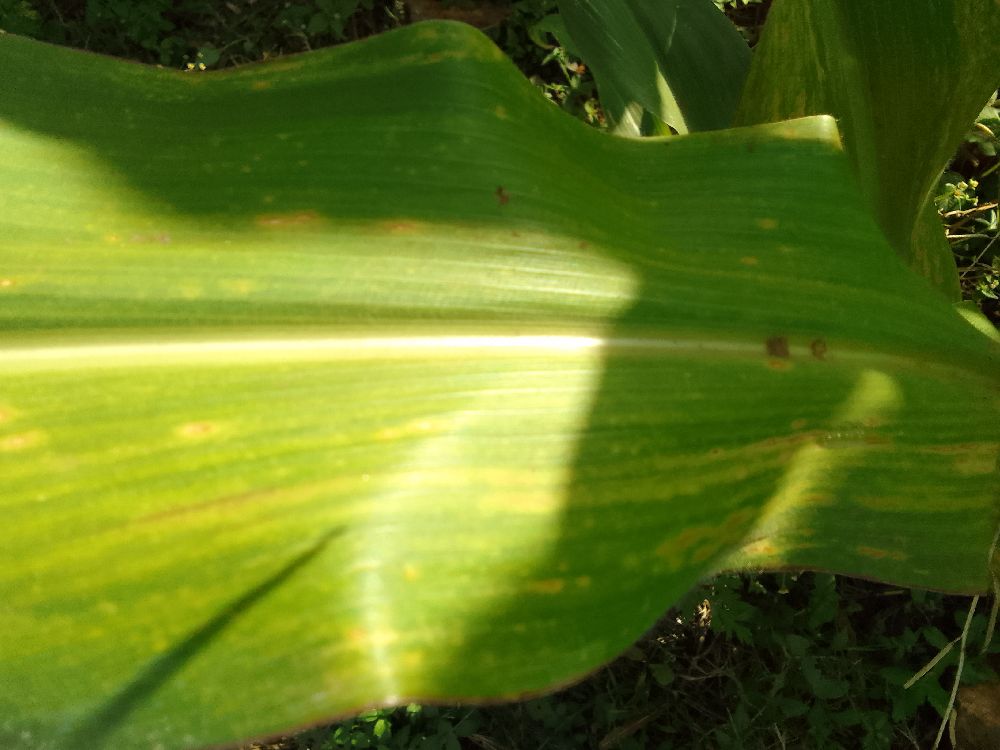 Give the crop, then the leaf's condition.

maize, maize lethal necrosis
